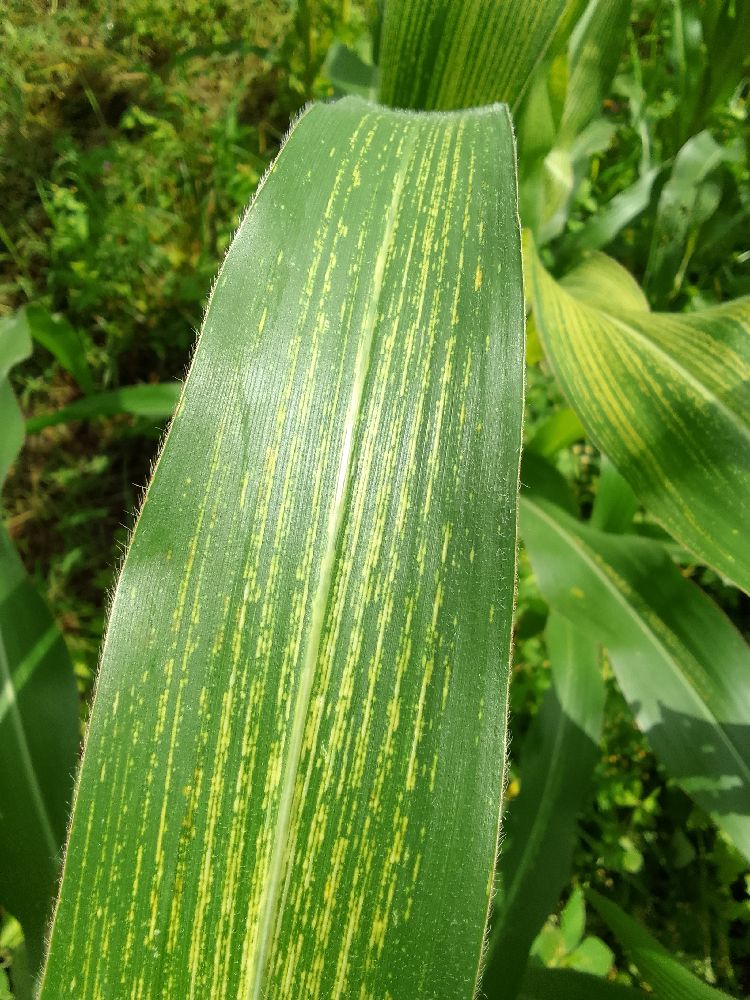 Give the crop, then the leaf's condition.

maize, maize streak virus
